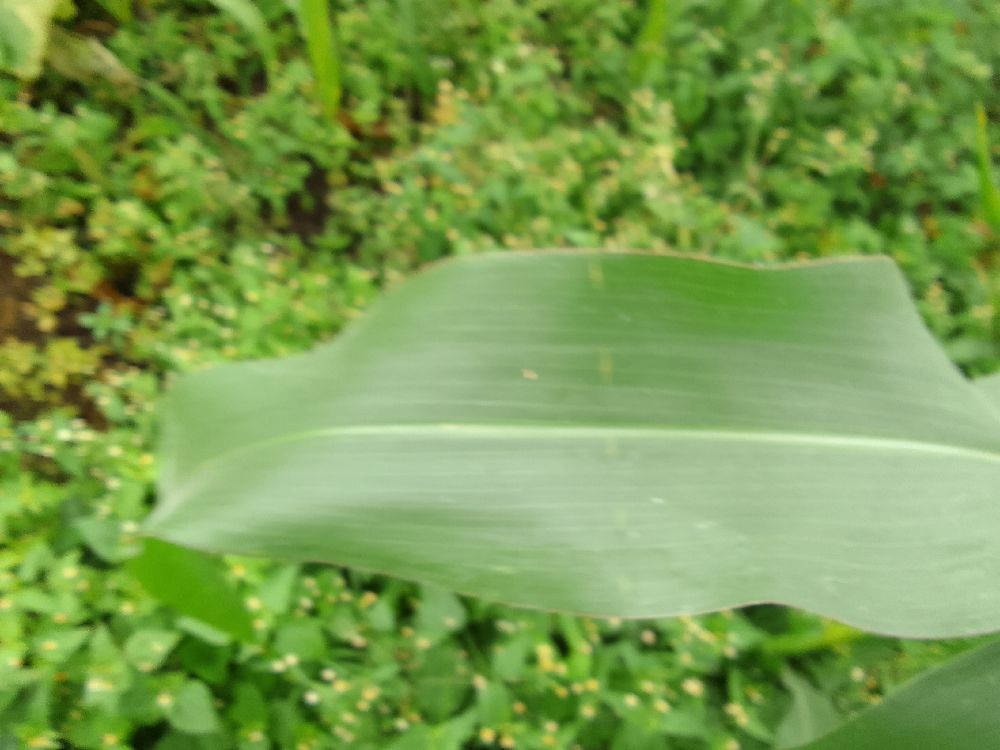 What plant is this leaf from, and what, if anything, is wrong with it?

maize, healthy
